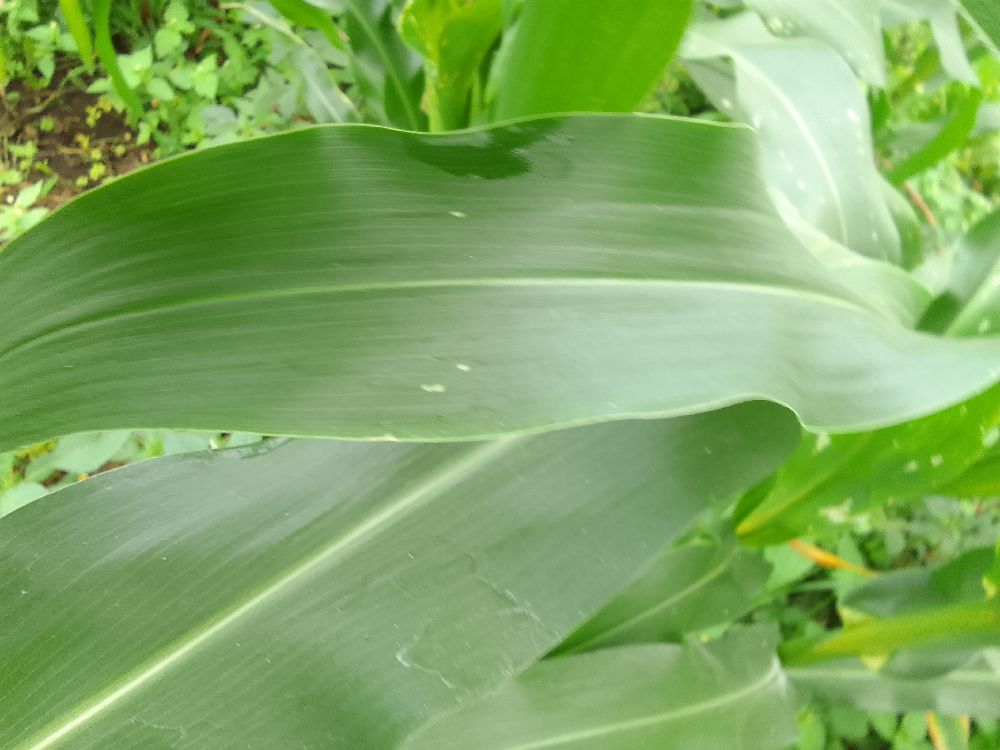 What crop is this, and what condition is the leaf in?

maize, healthy
